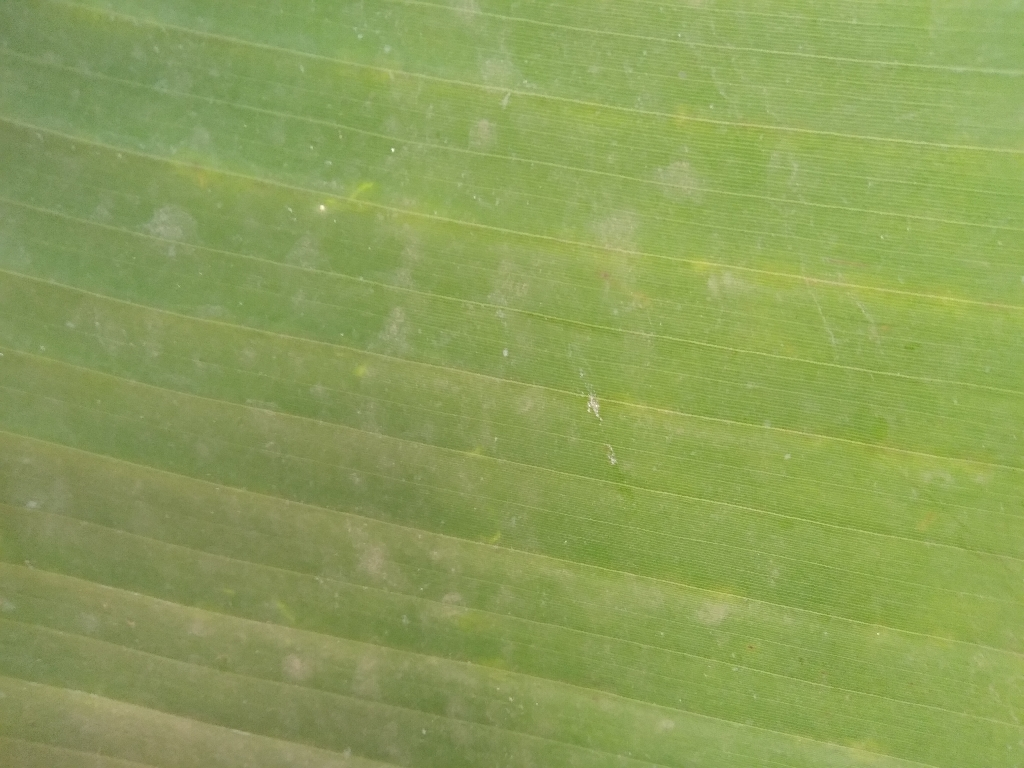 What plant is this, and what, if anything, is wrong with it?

banana, healthy
